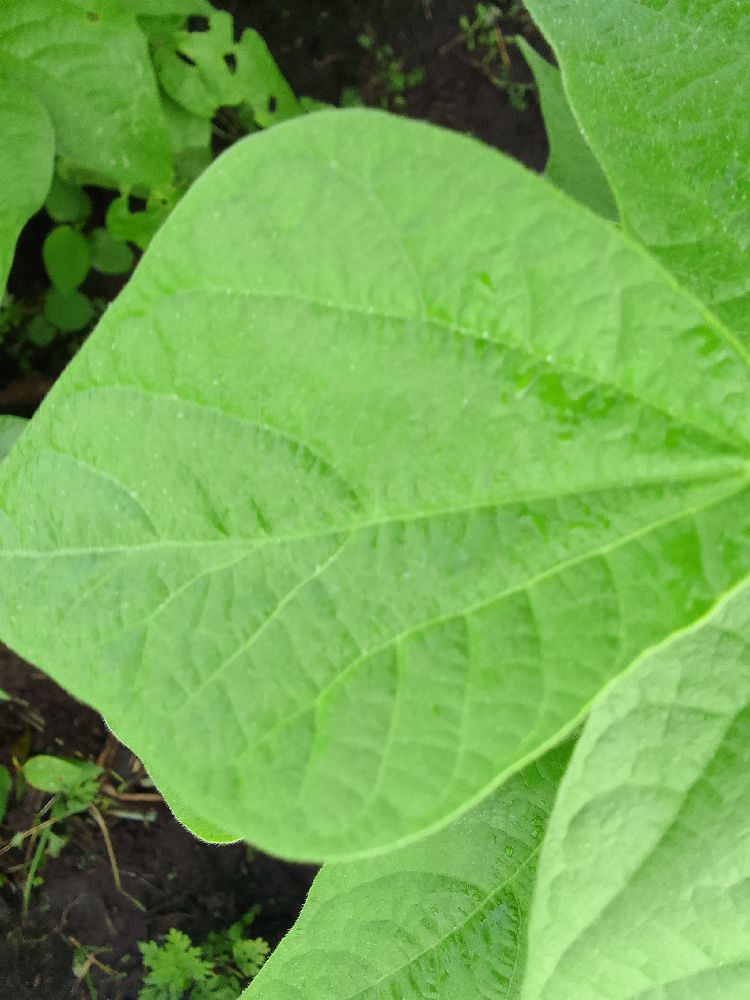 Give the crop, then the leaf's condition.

common bean, healthy
